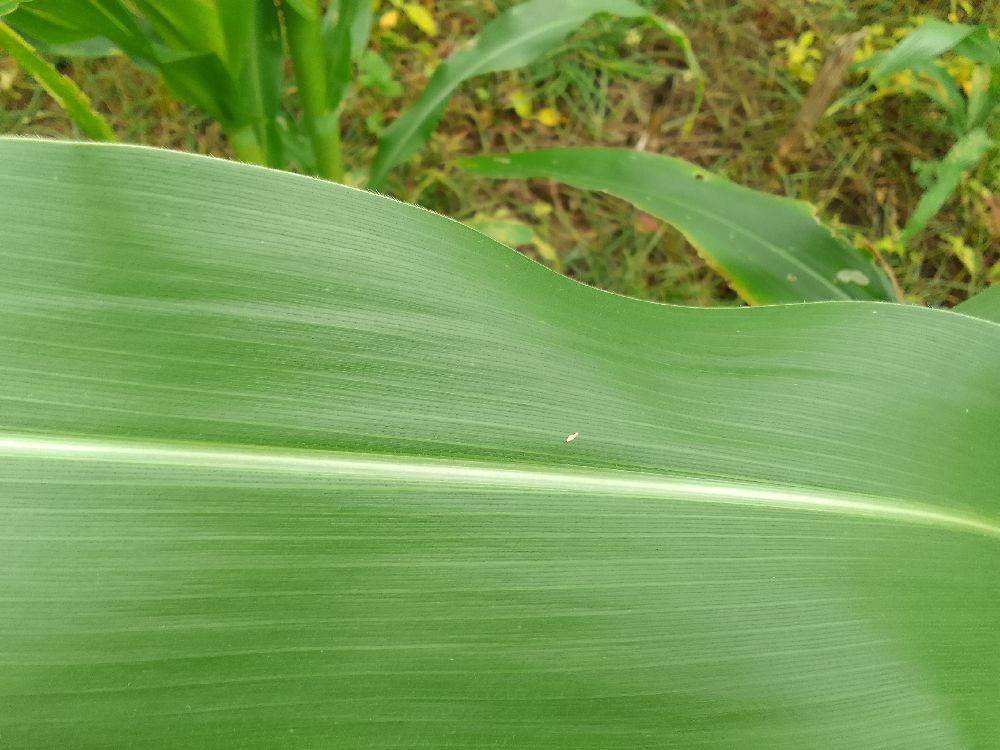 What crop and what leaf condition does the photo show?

maize, healthy
